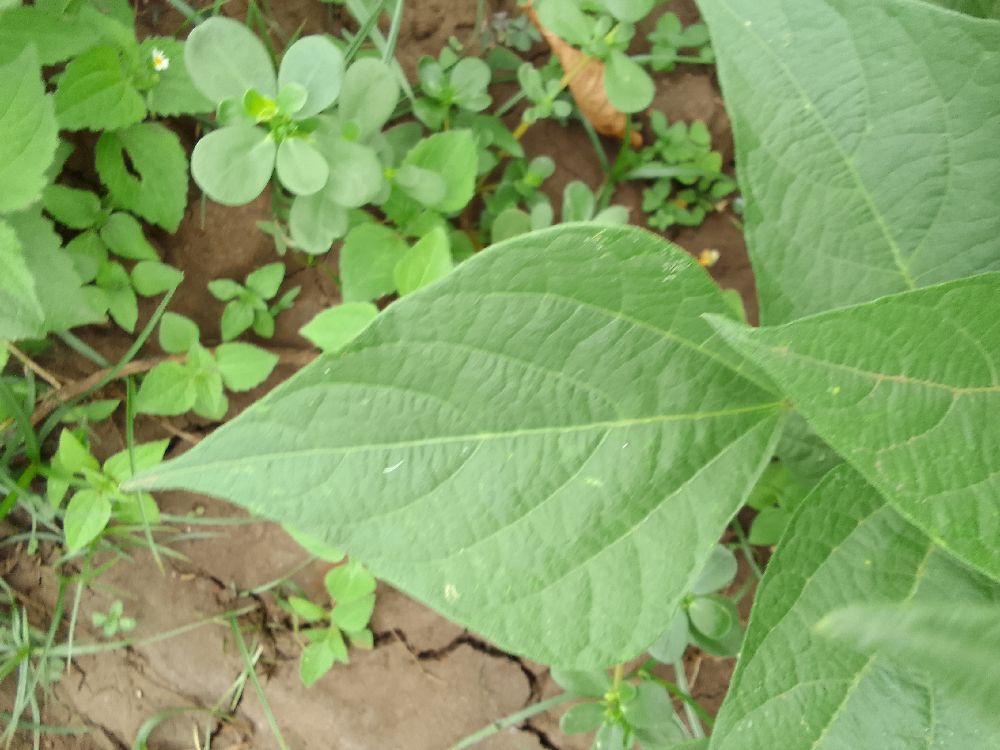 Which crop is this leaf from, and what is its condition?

common bean, healthy
